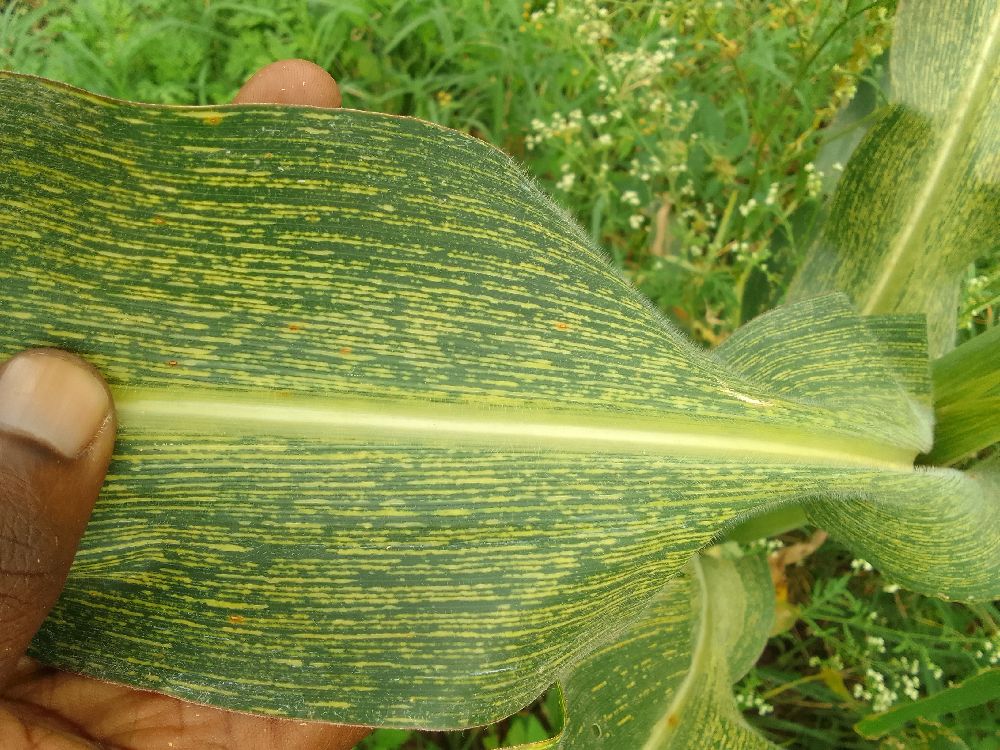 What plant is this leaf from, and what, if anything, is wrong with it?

maize, maize streak virus
